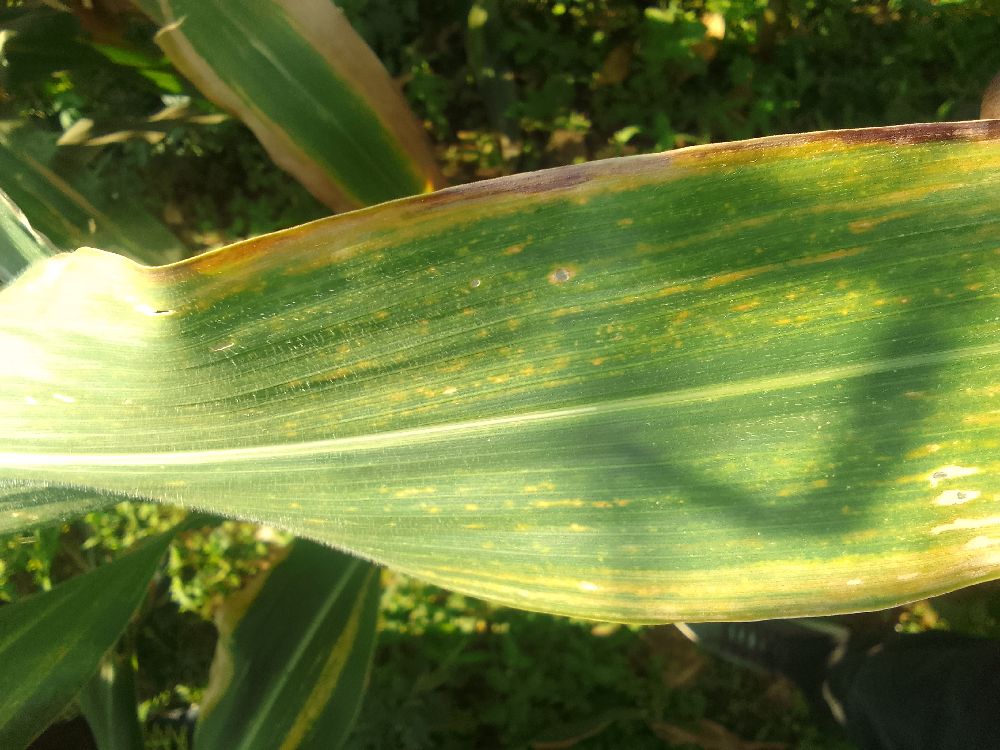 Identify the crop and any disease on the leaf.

maize, maize lethal necrosis
